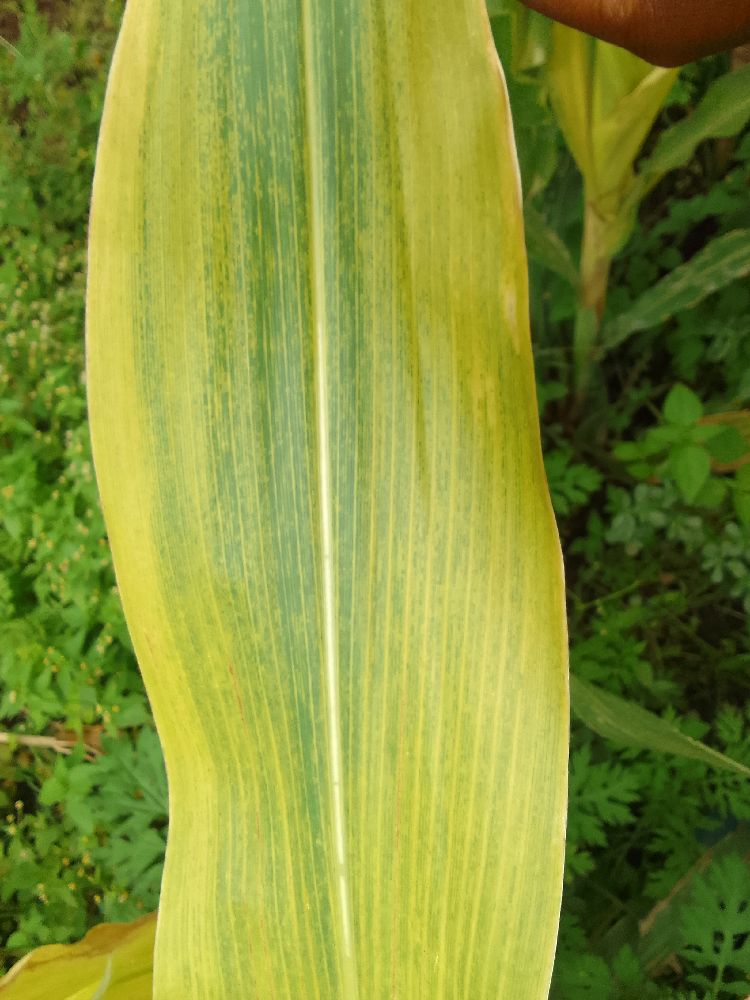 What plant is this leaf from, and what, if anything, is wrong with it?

maize, maize lethal necrosis
